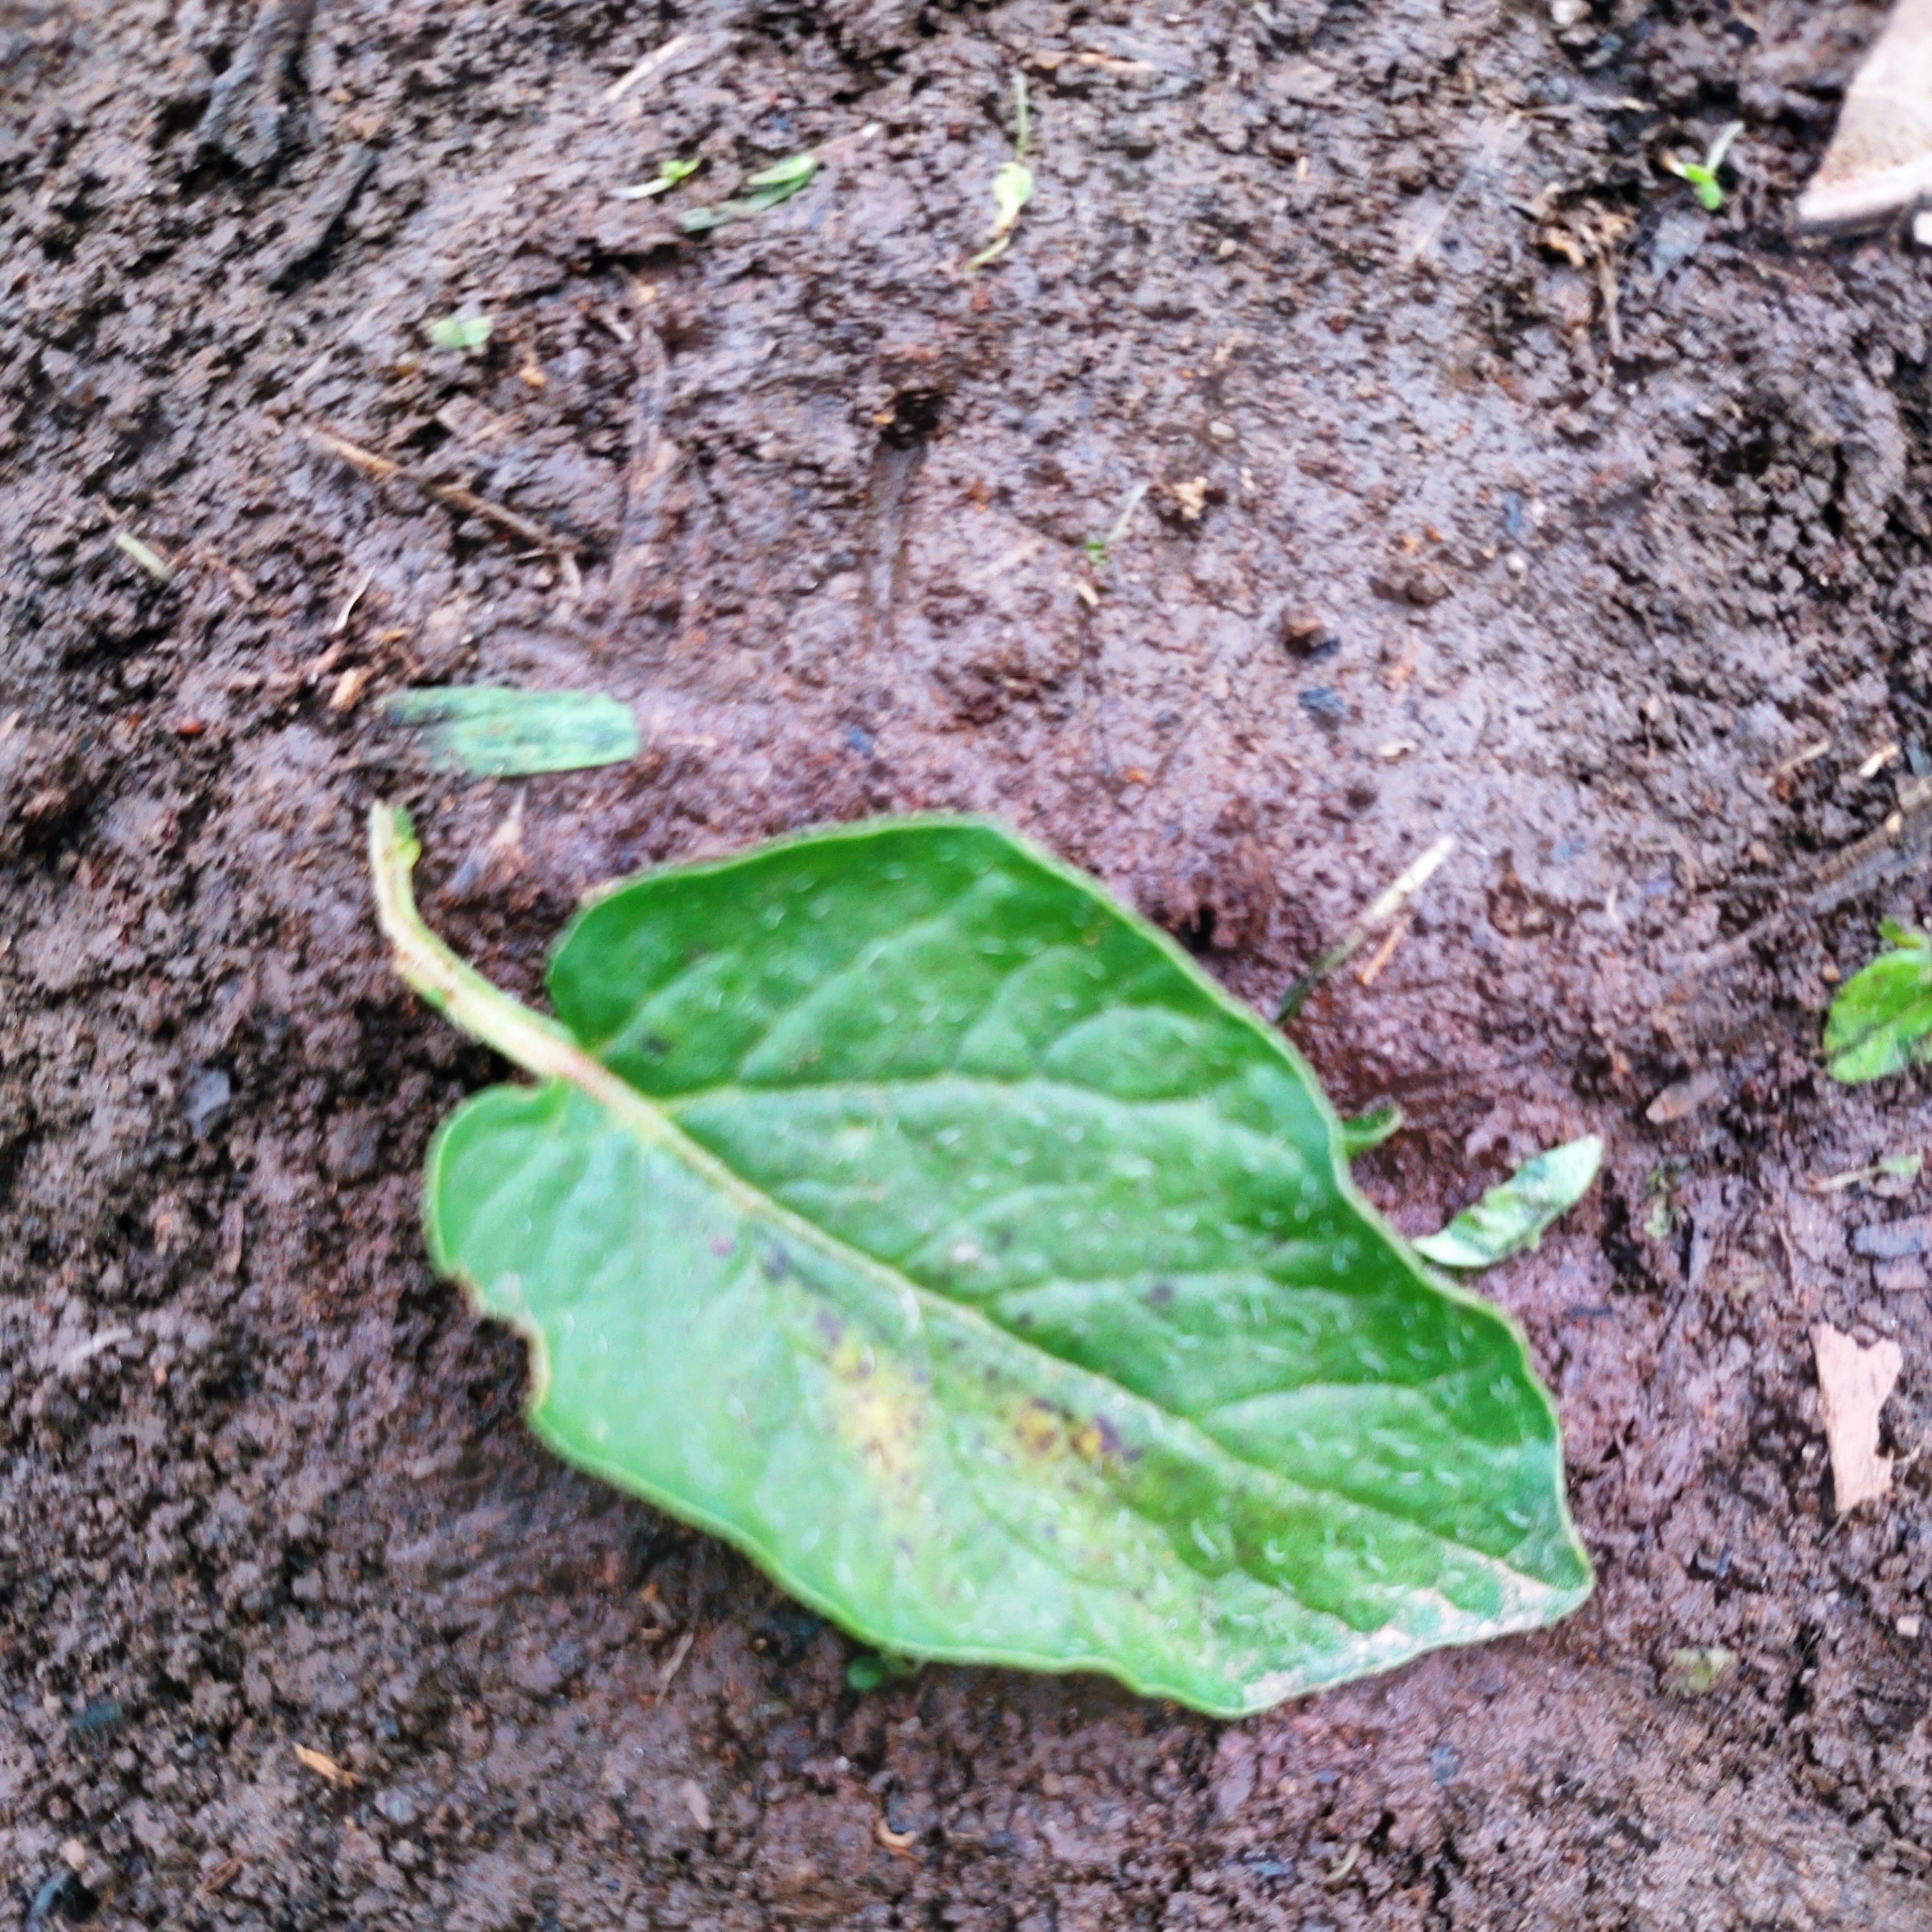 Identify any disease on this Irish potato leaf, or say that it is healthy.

late blight
